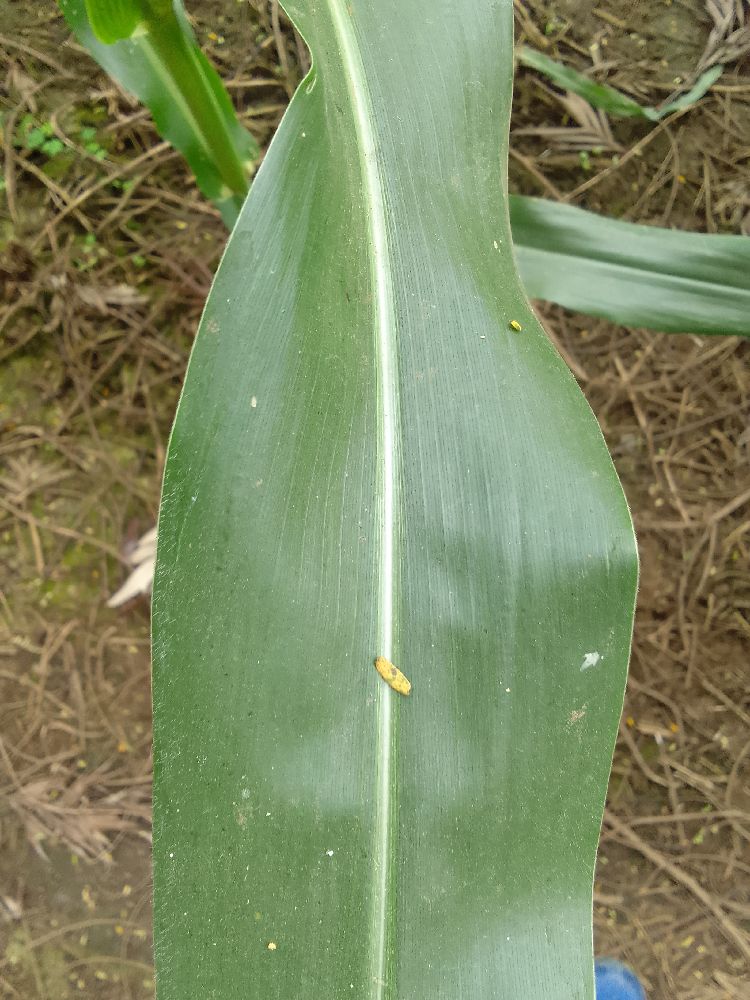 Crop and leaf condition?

maize, healthy
